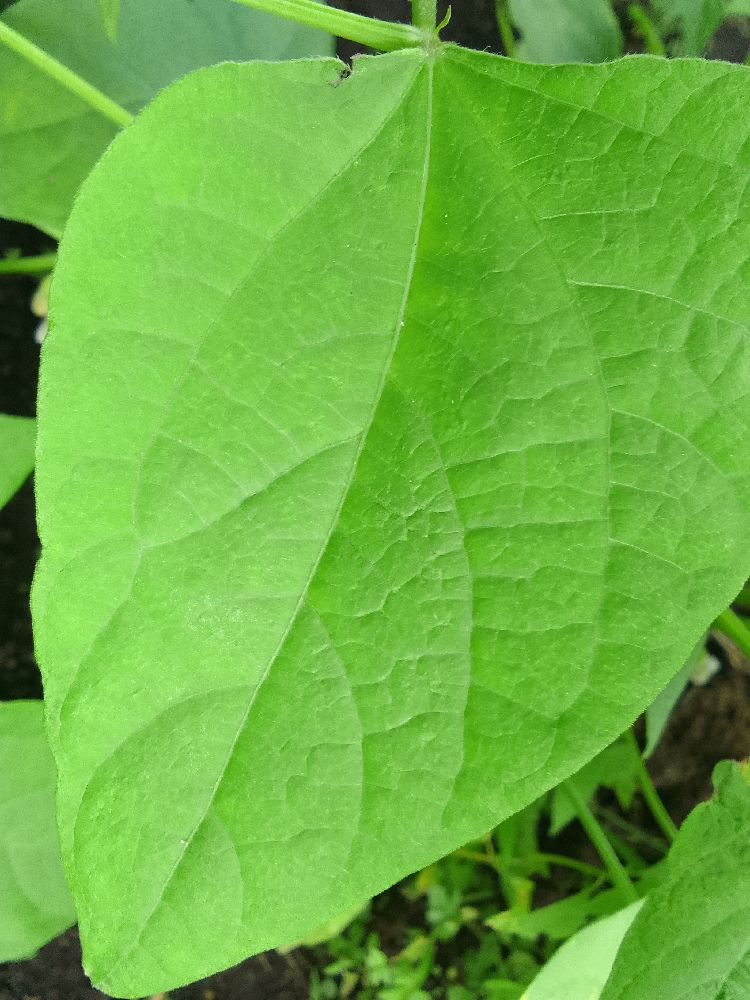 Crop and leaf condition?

common bean, healthy
